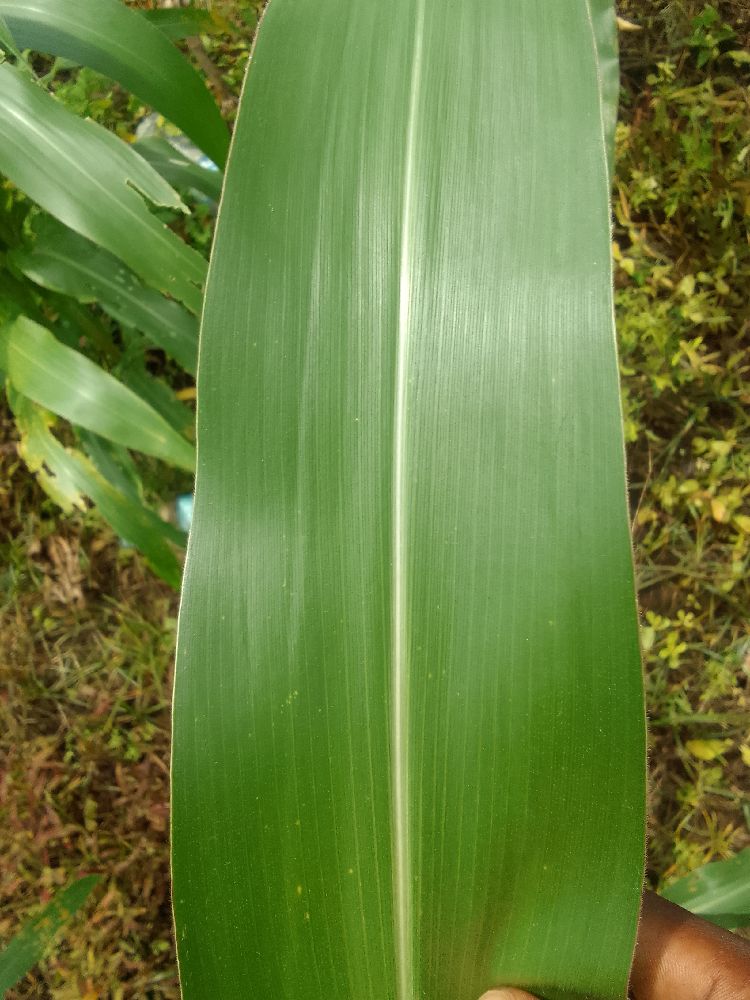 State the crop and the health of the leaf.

maize, healthy
